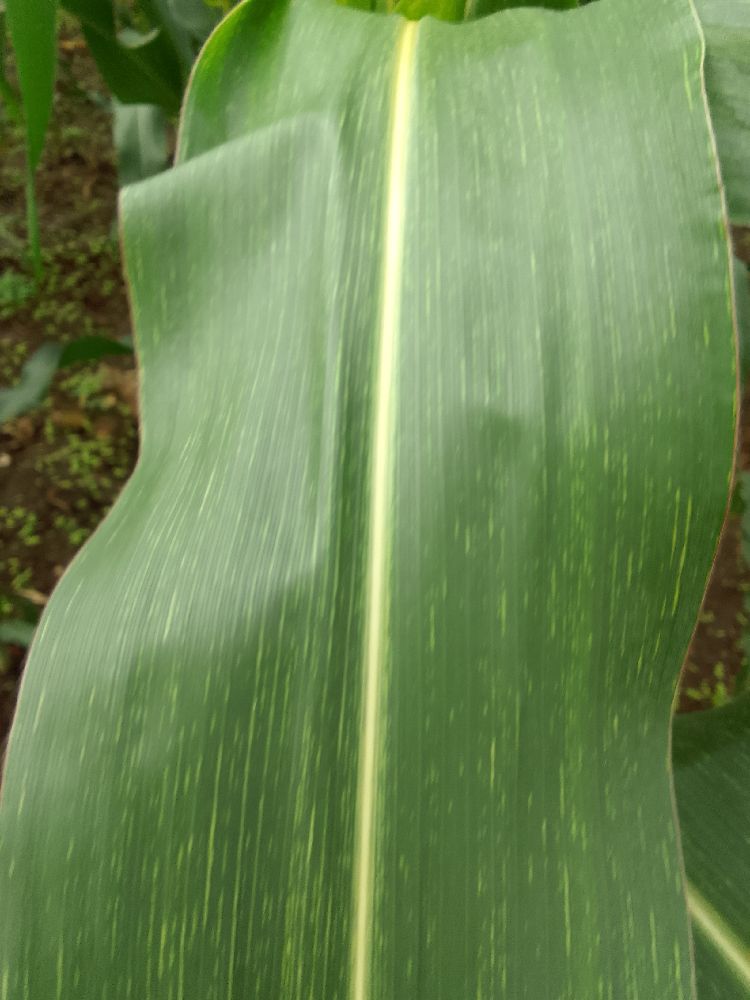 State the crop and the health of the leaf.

maize, maize streak virus
